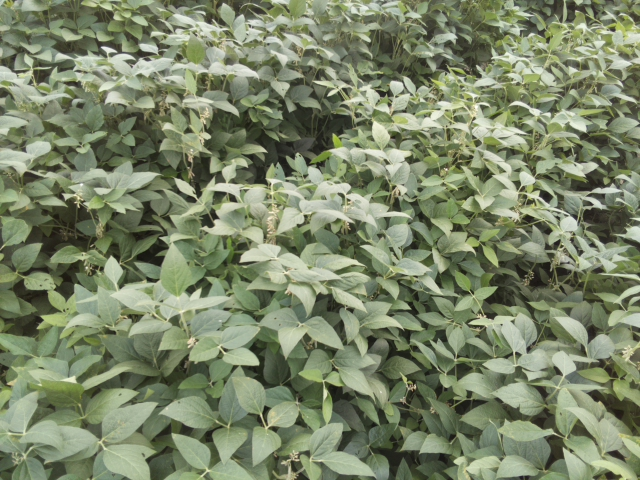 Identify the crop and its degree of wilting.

soybean, leaves with no wilting
